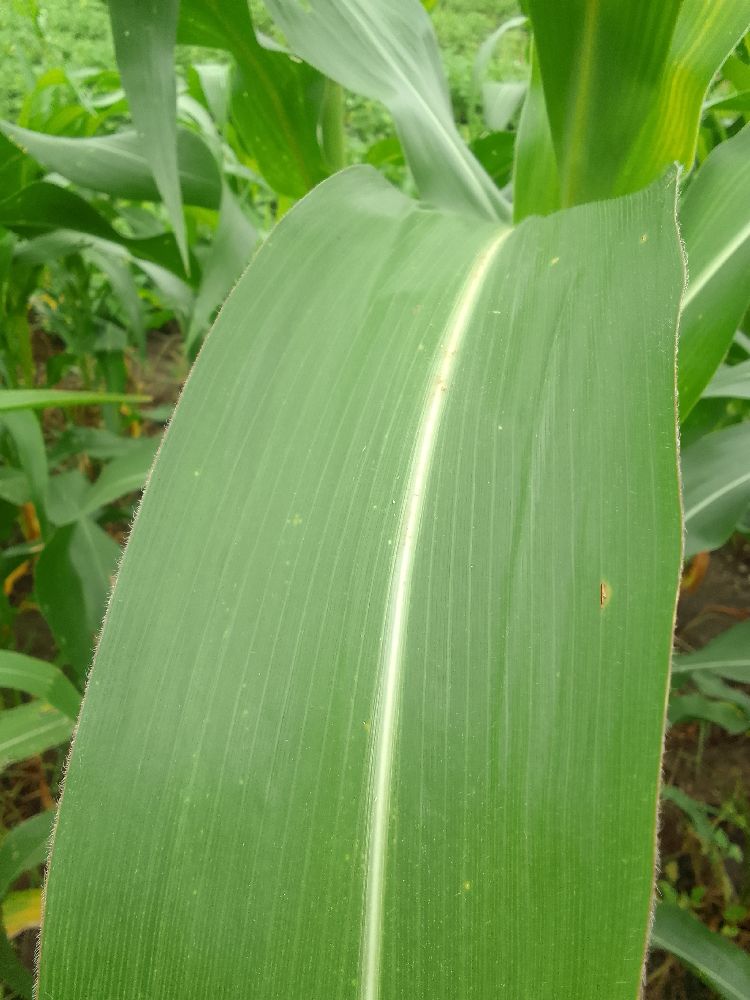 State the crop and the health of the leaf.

maize, healthy
